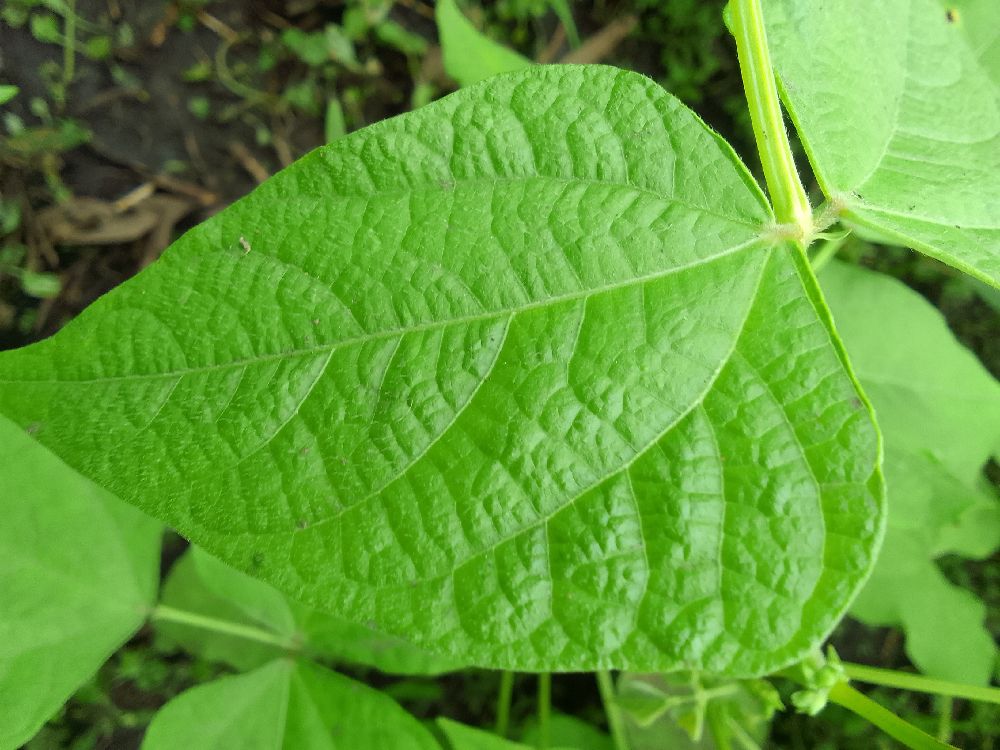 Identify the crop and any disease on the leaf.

common bean, healthy
